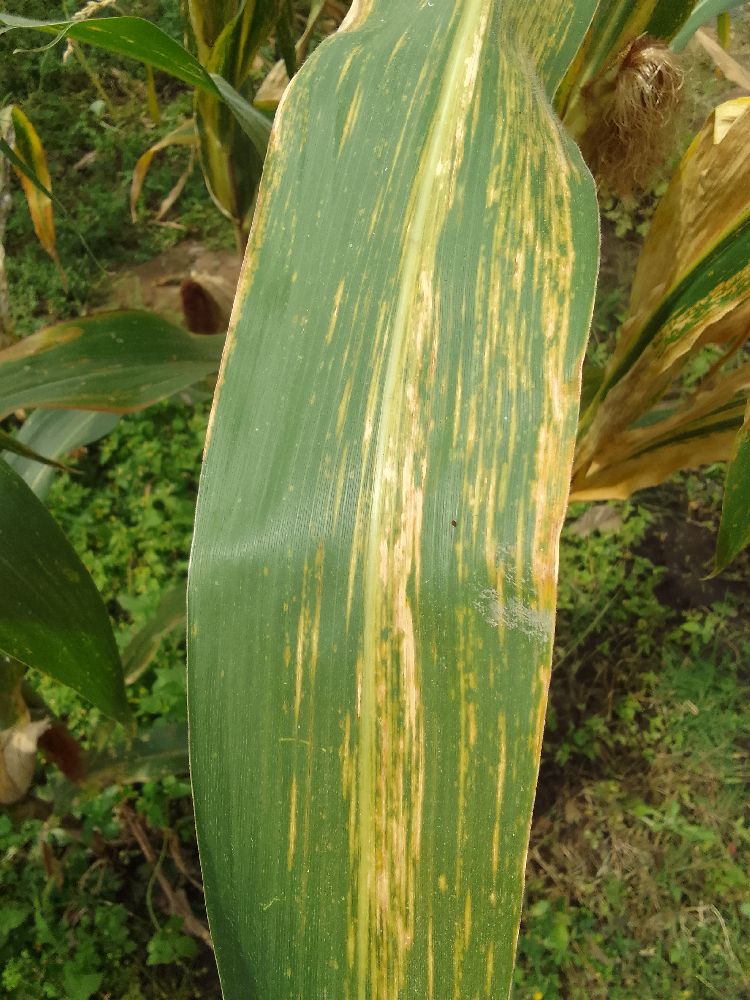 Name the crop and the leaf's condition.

maize, maize lethal necrosis
